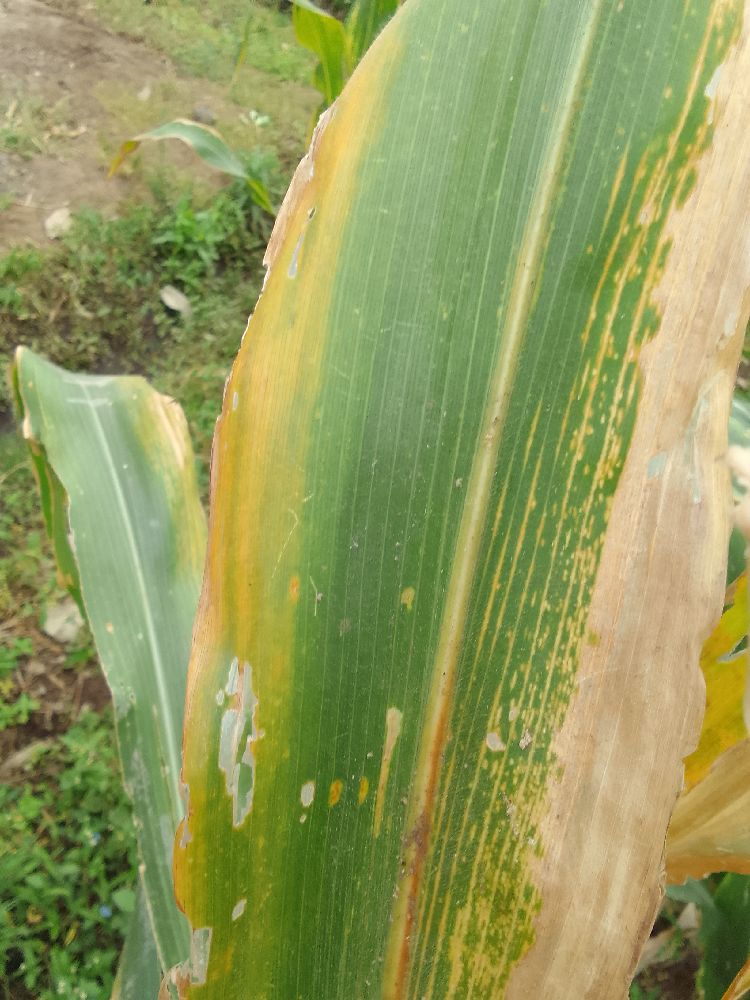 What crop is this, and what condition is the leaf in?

maize, maize lethal necrosis
